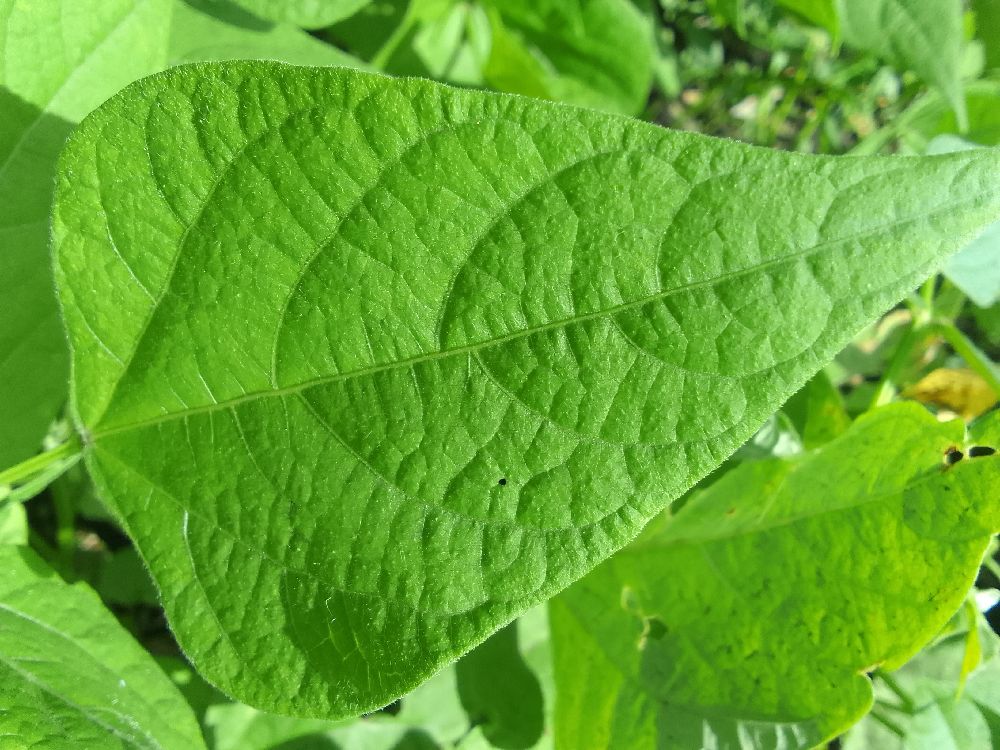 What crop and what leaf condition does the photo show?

common bean, healthy
